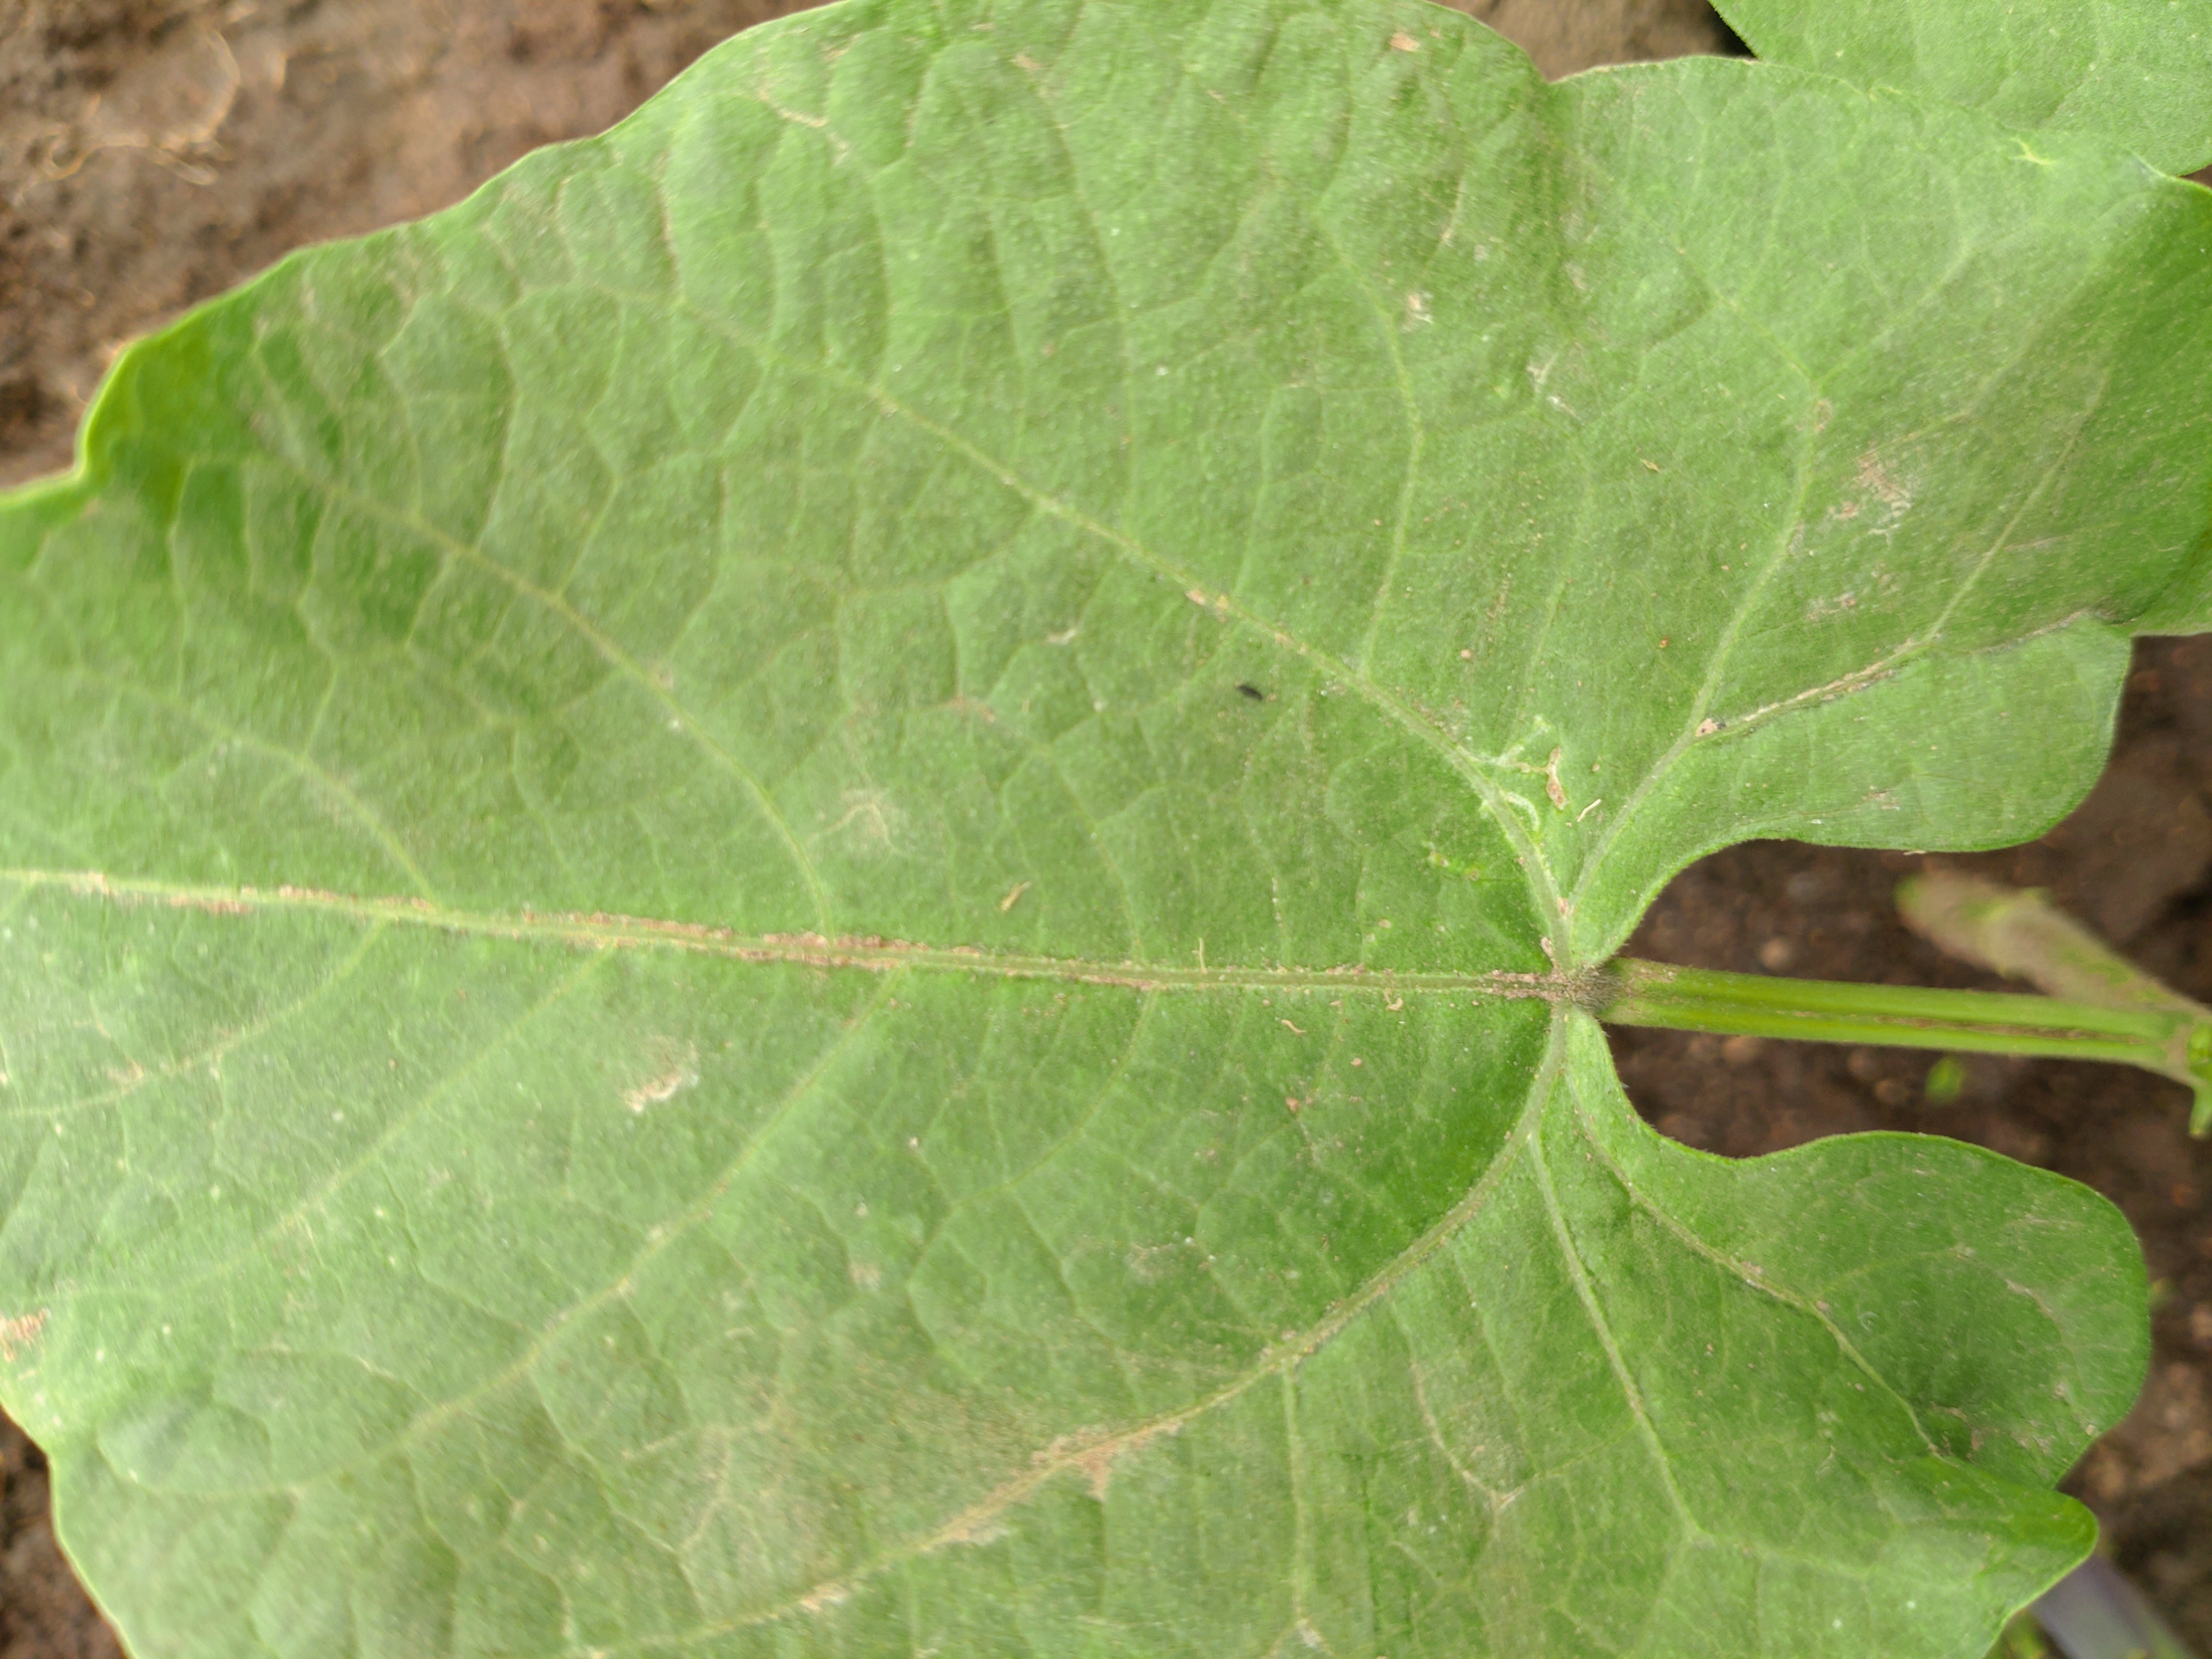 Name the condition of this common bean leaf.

healthy
